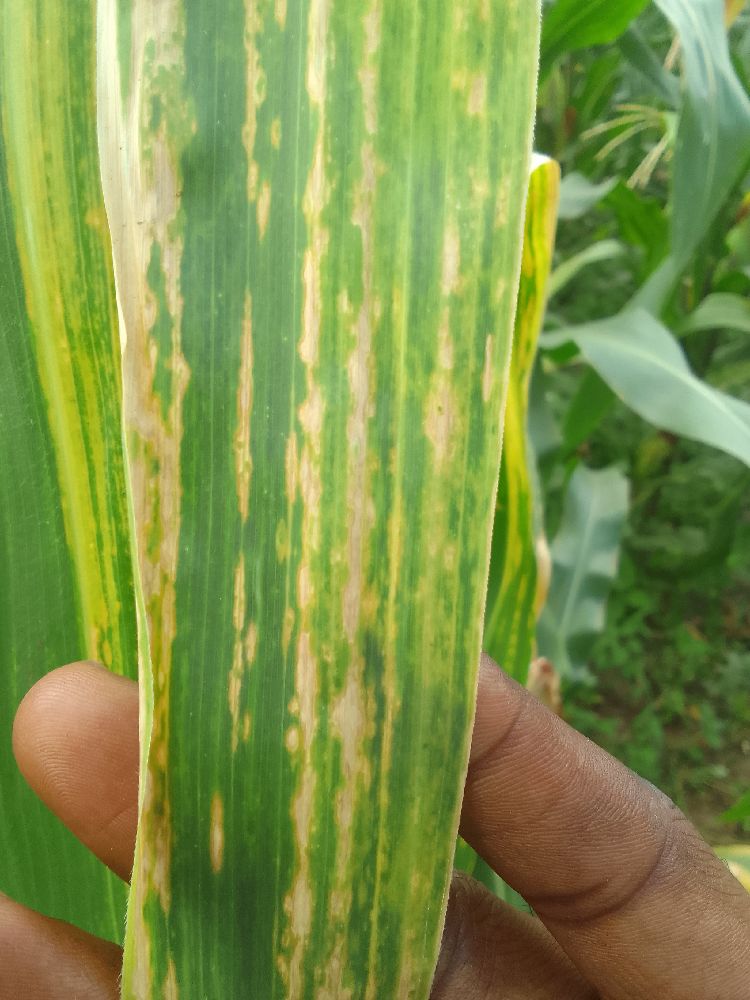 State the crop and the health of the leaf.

maize, maize lethal necrosis
